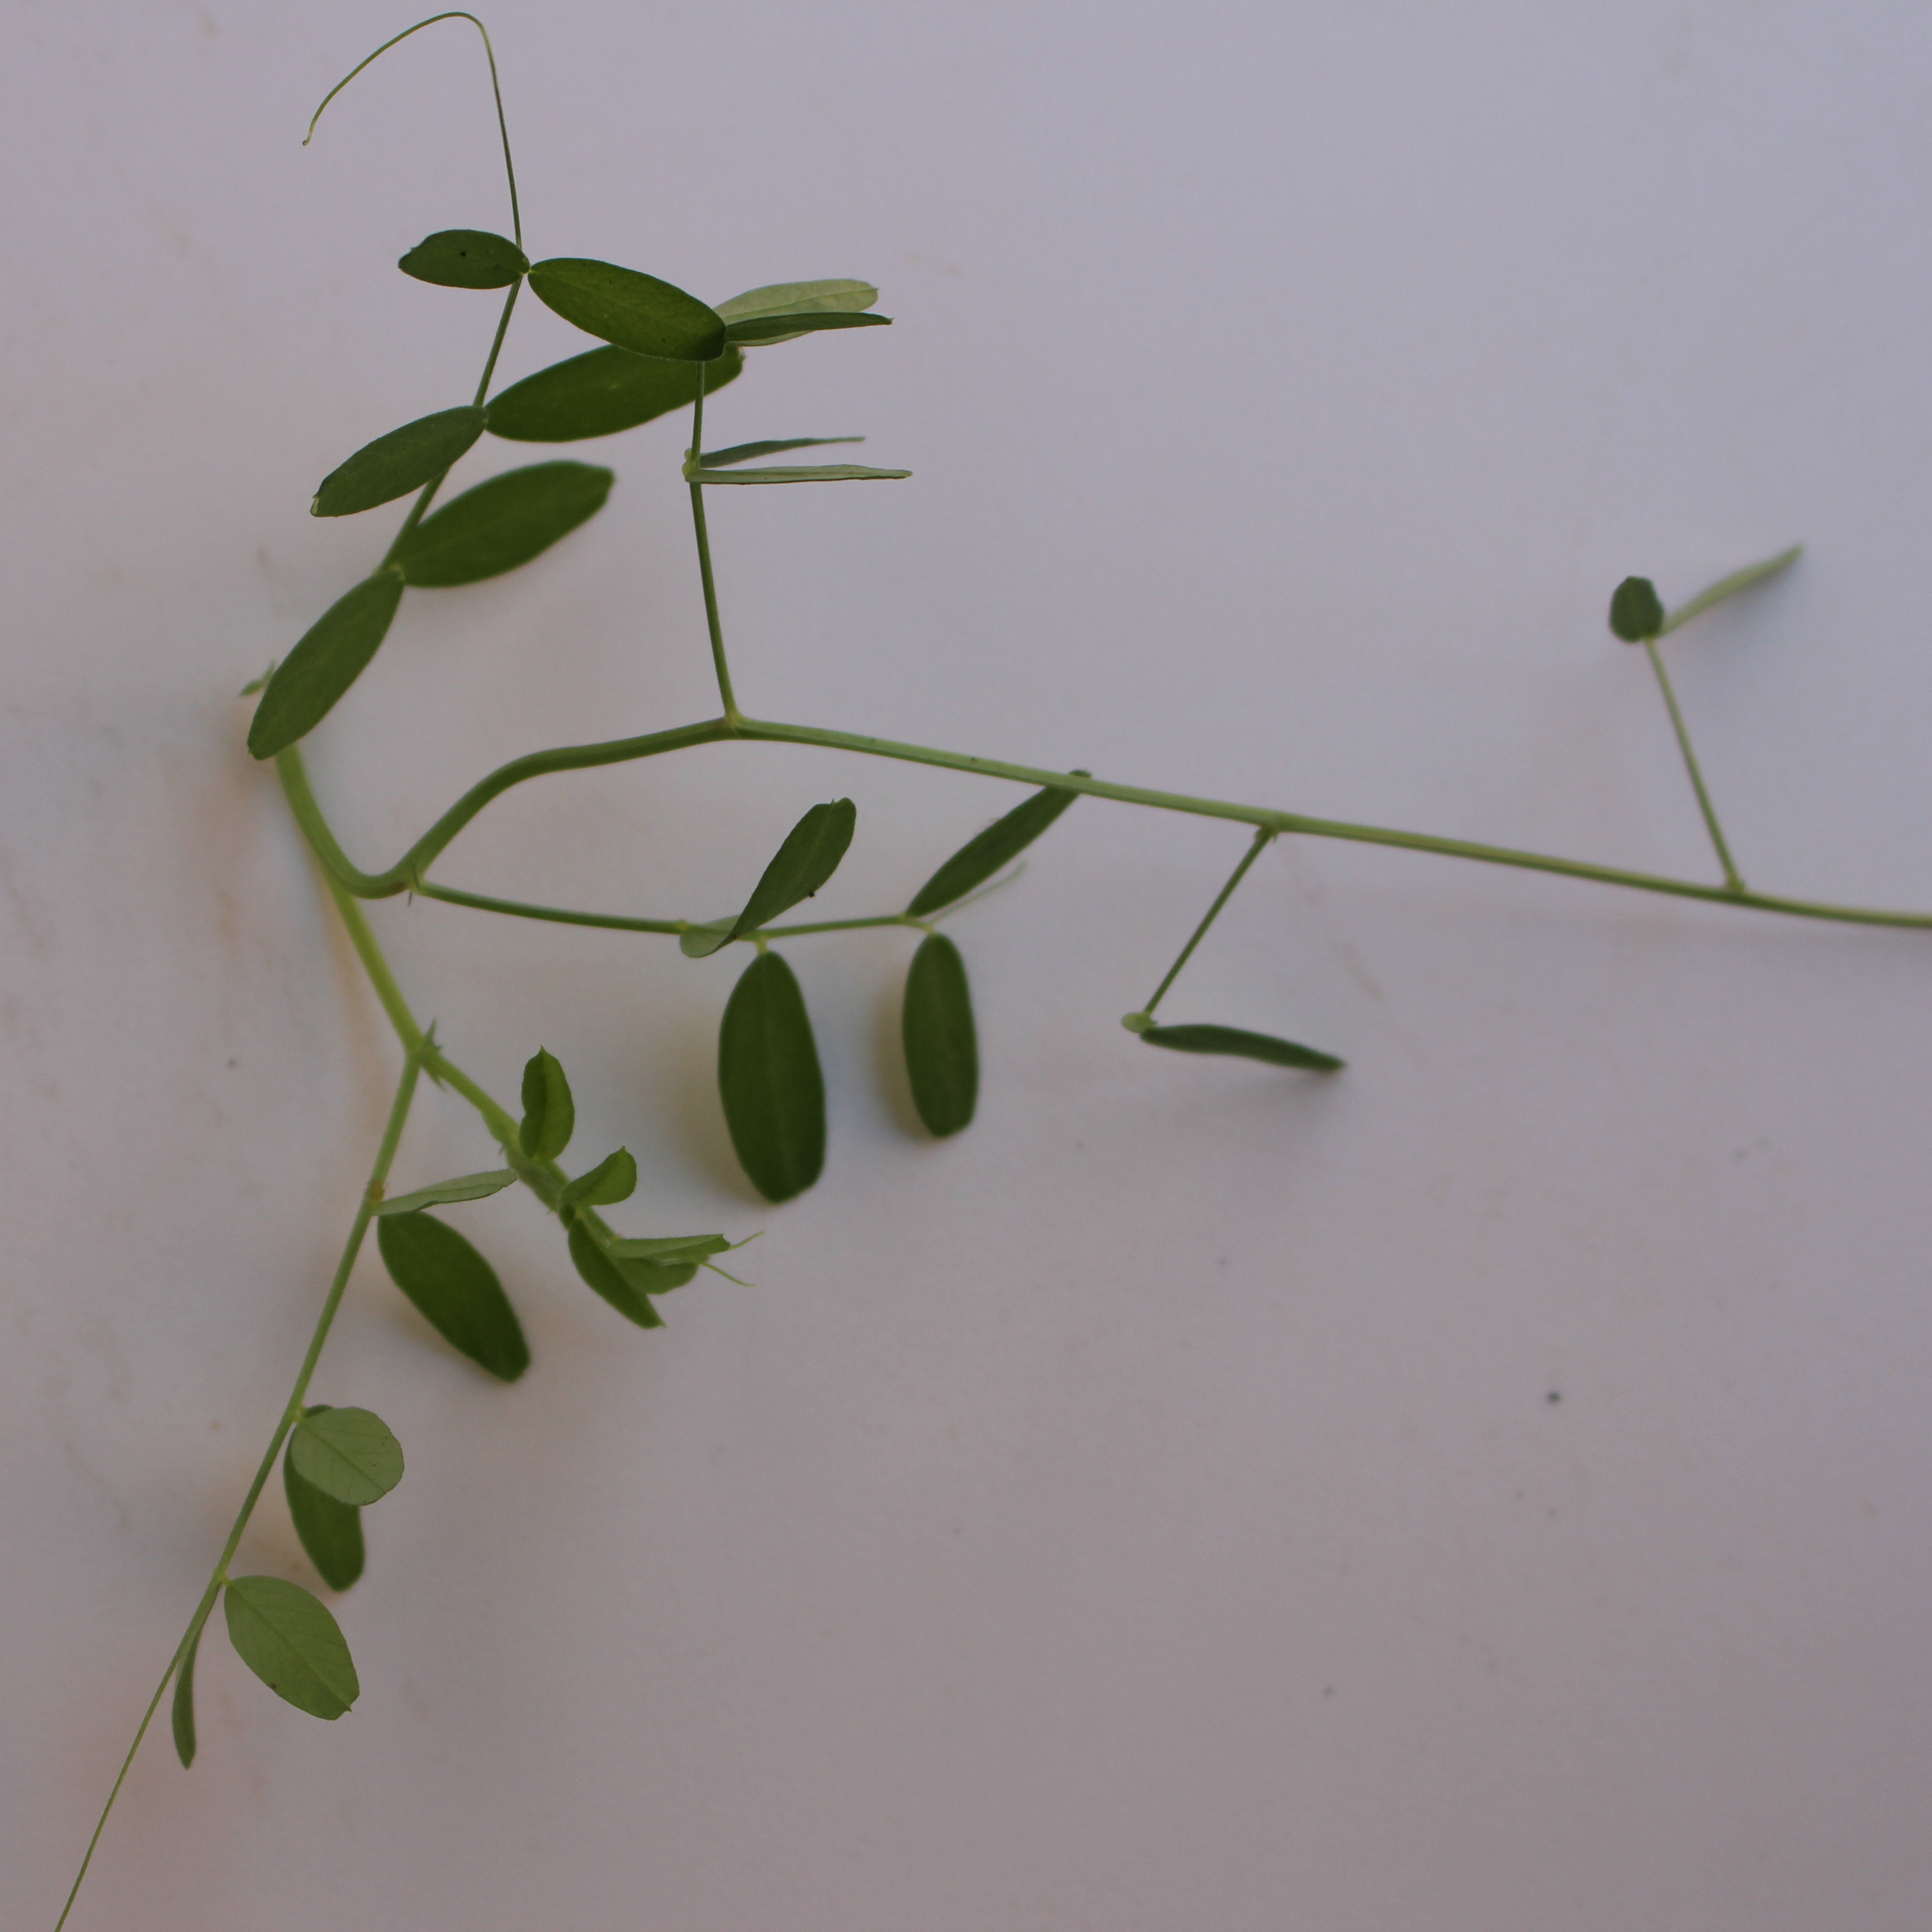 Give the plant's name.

Vicia sativa
